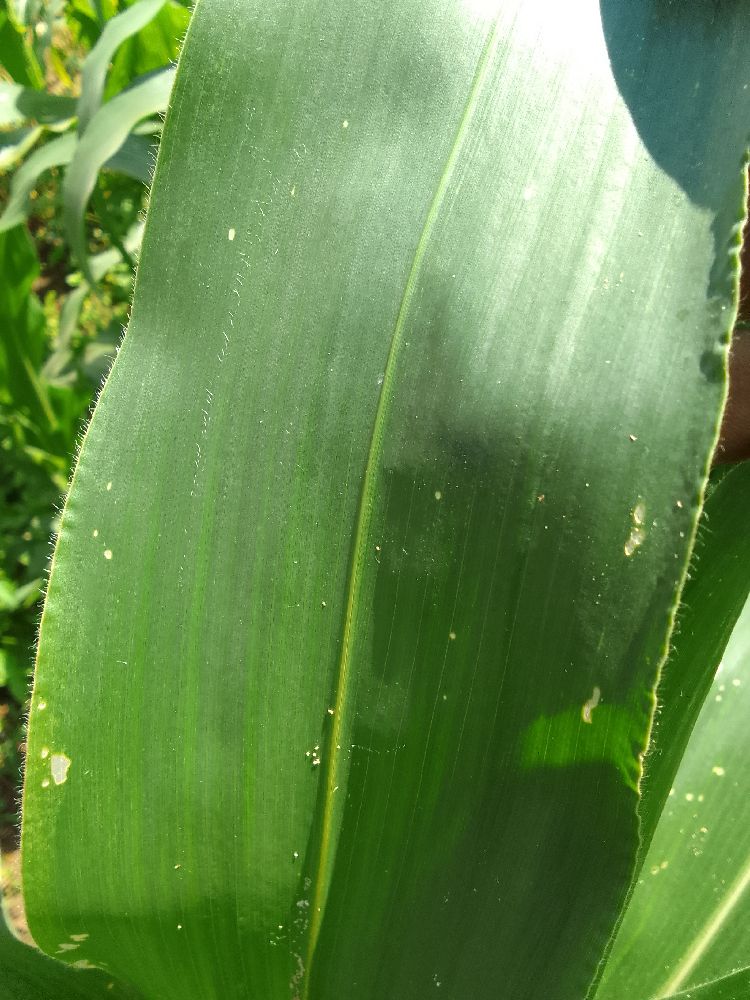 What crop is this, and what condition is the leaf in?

maize, healthy
